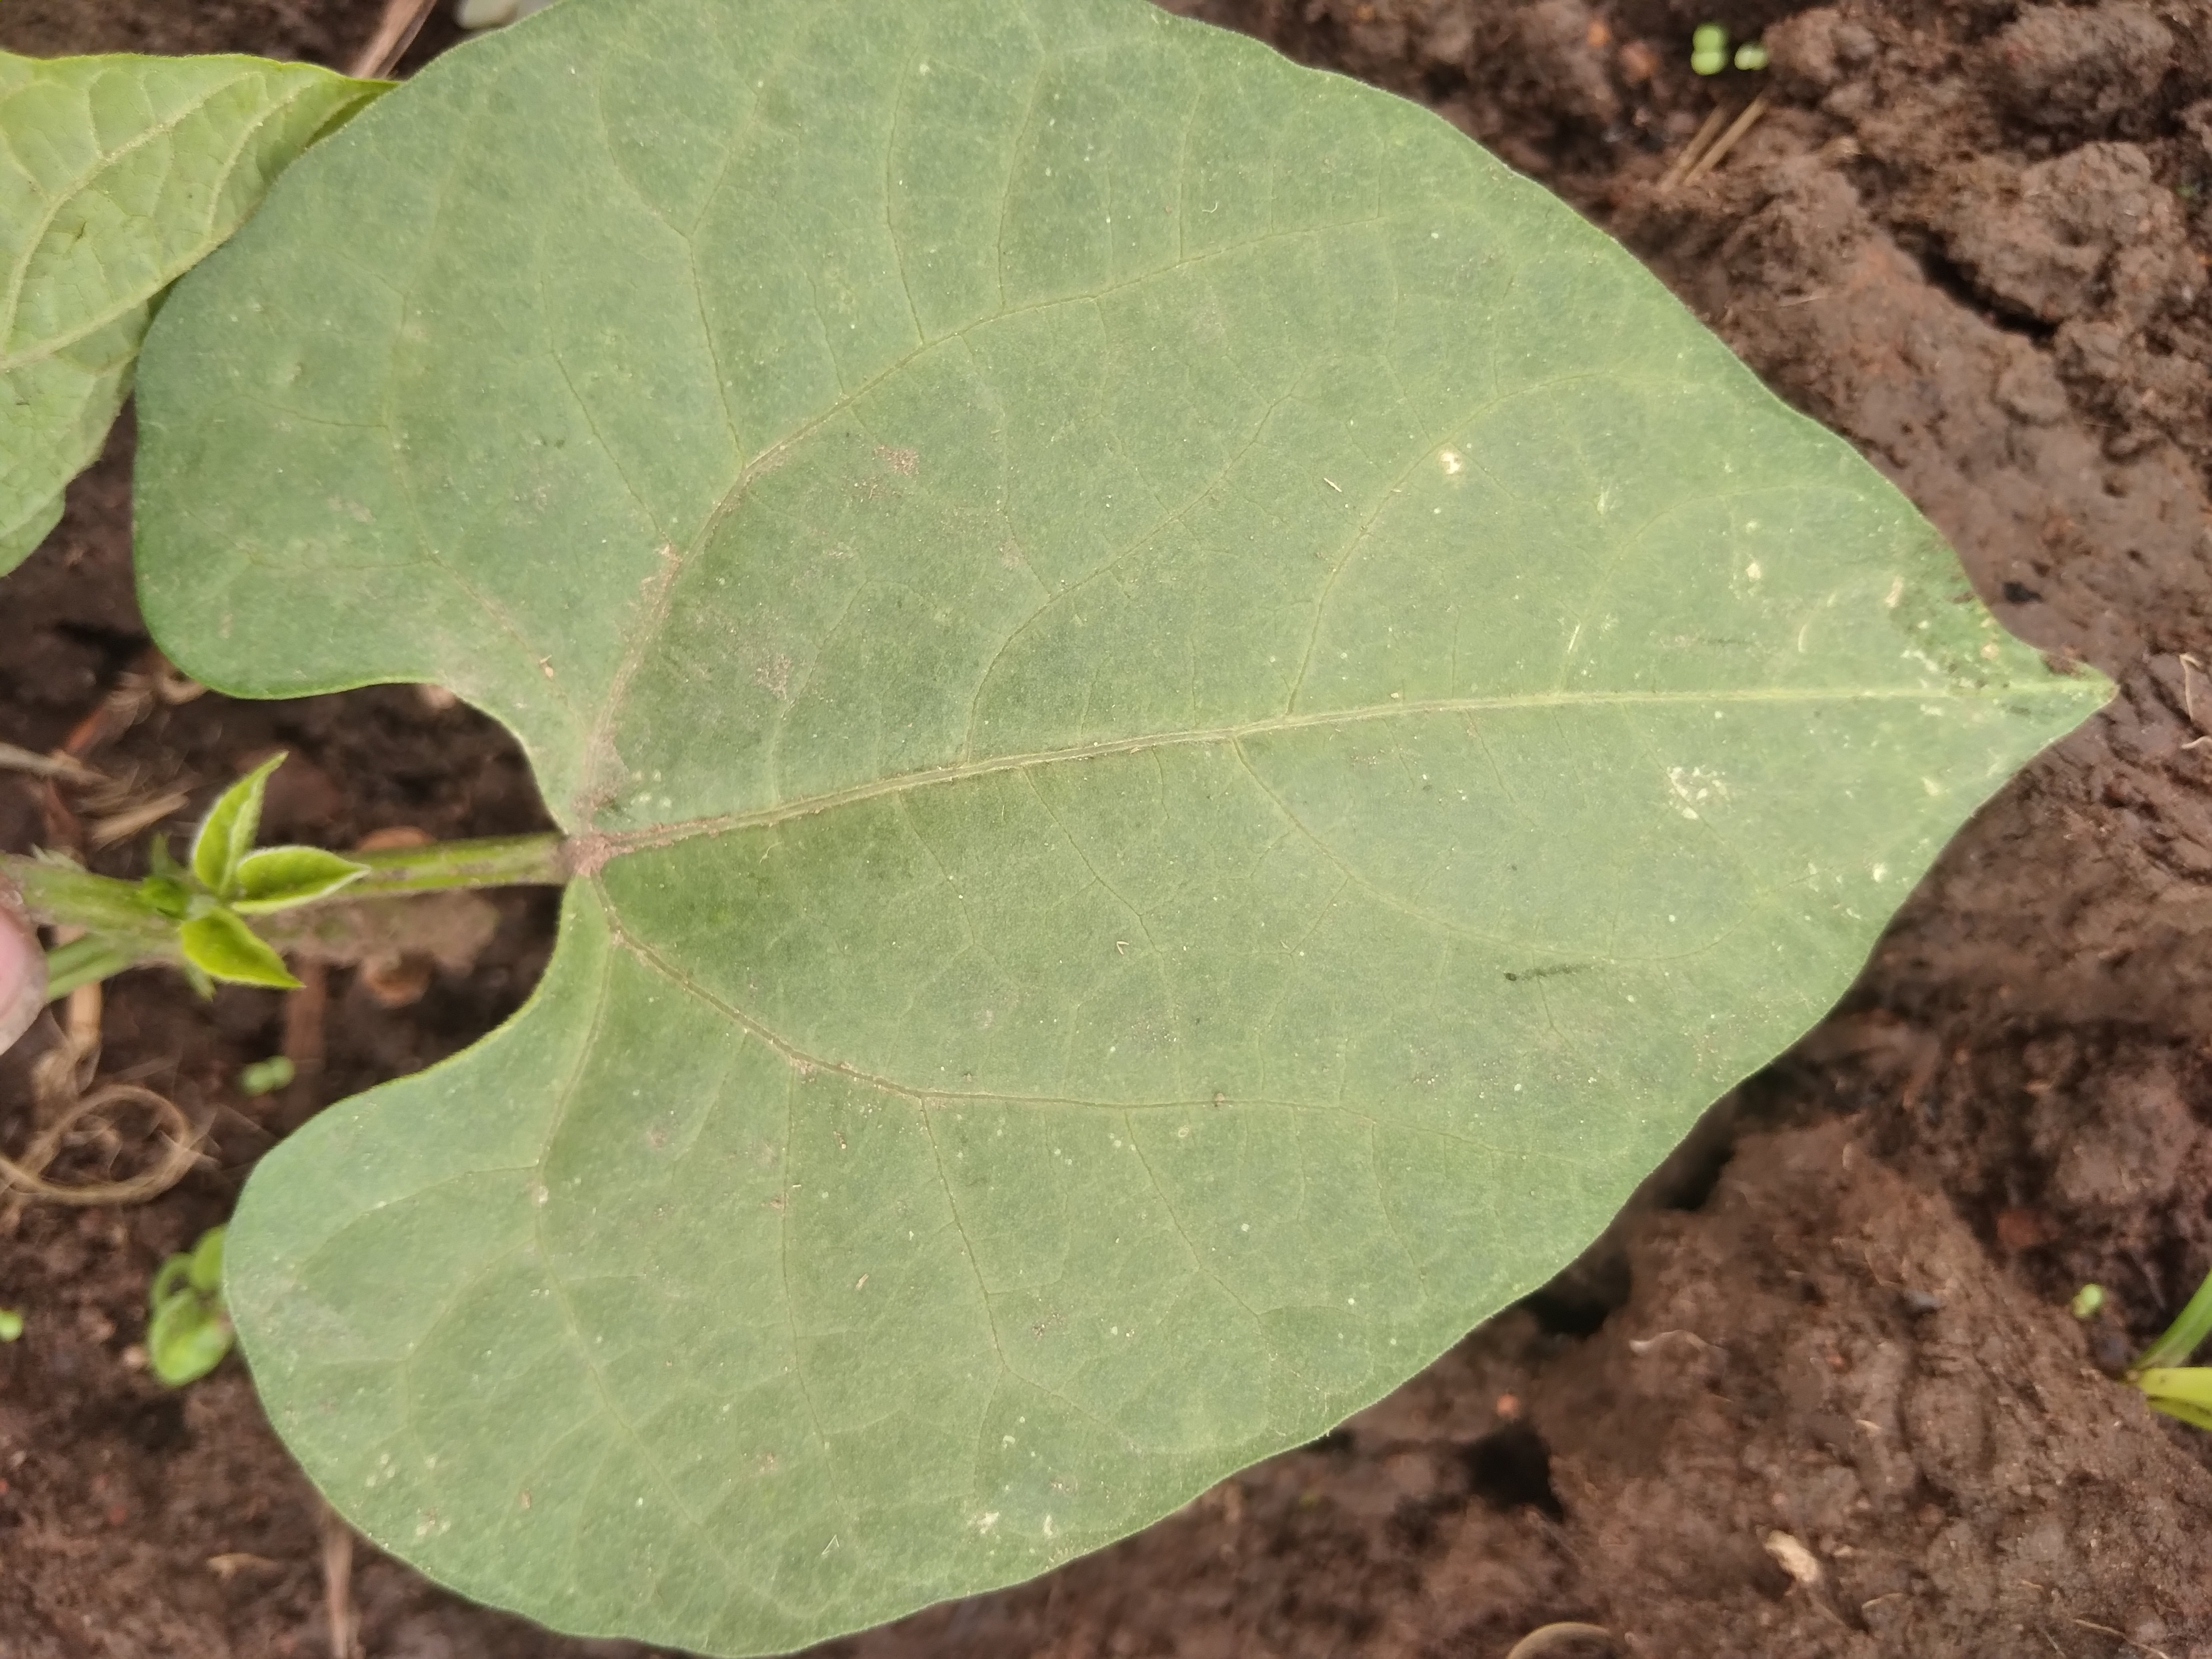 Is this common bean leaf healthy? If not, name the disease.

healthy
